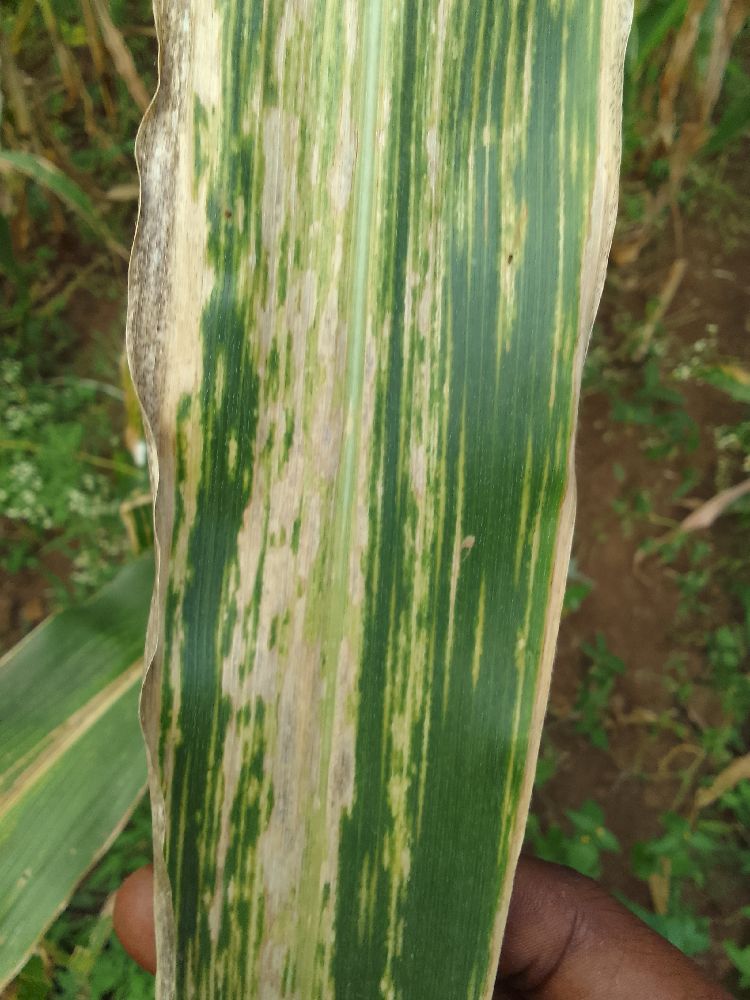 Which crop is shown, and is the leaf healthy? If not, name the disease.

maize, maize lethal necrosis
